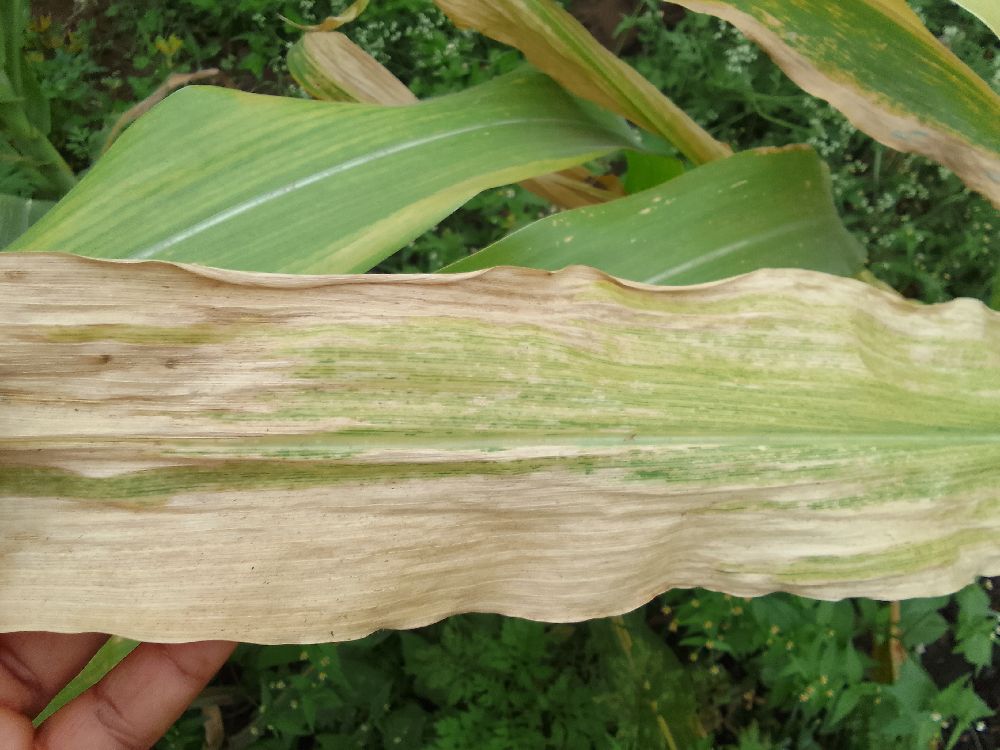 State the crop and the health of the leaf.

maize, maize lethal necrosis
